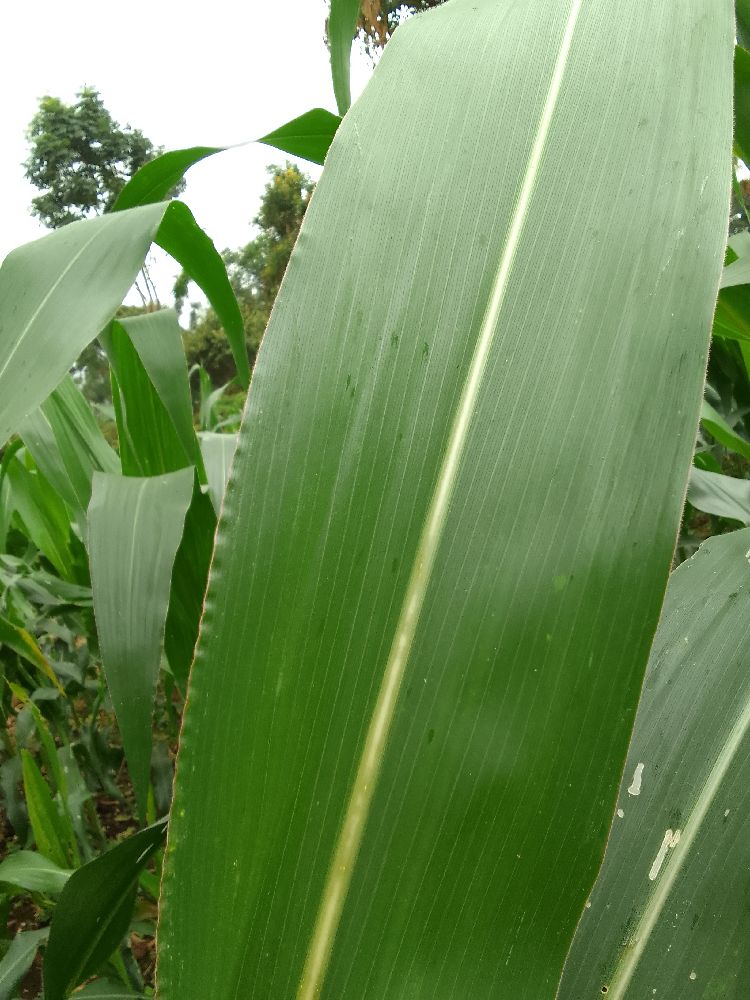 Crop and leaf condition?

maize, healthy
